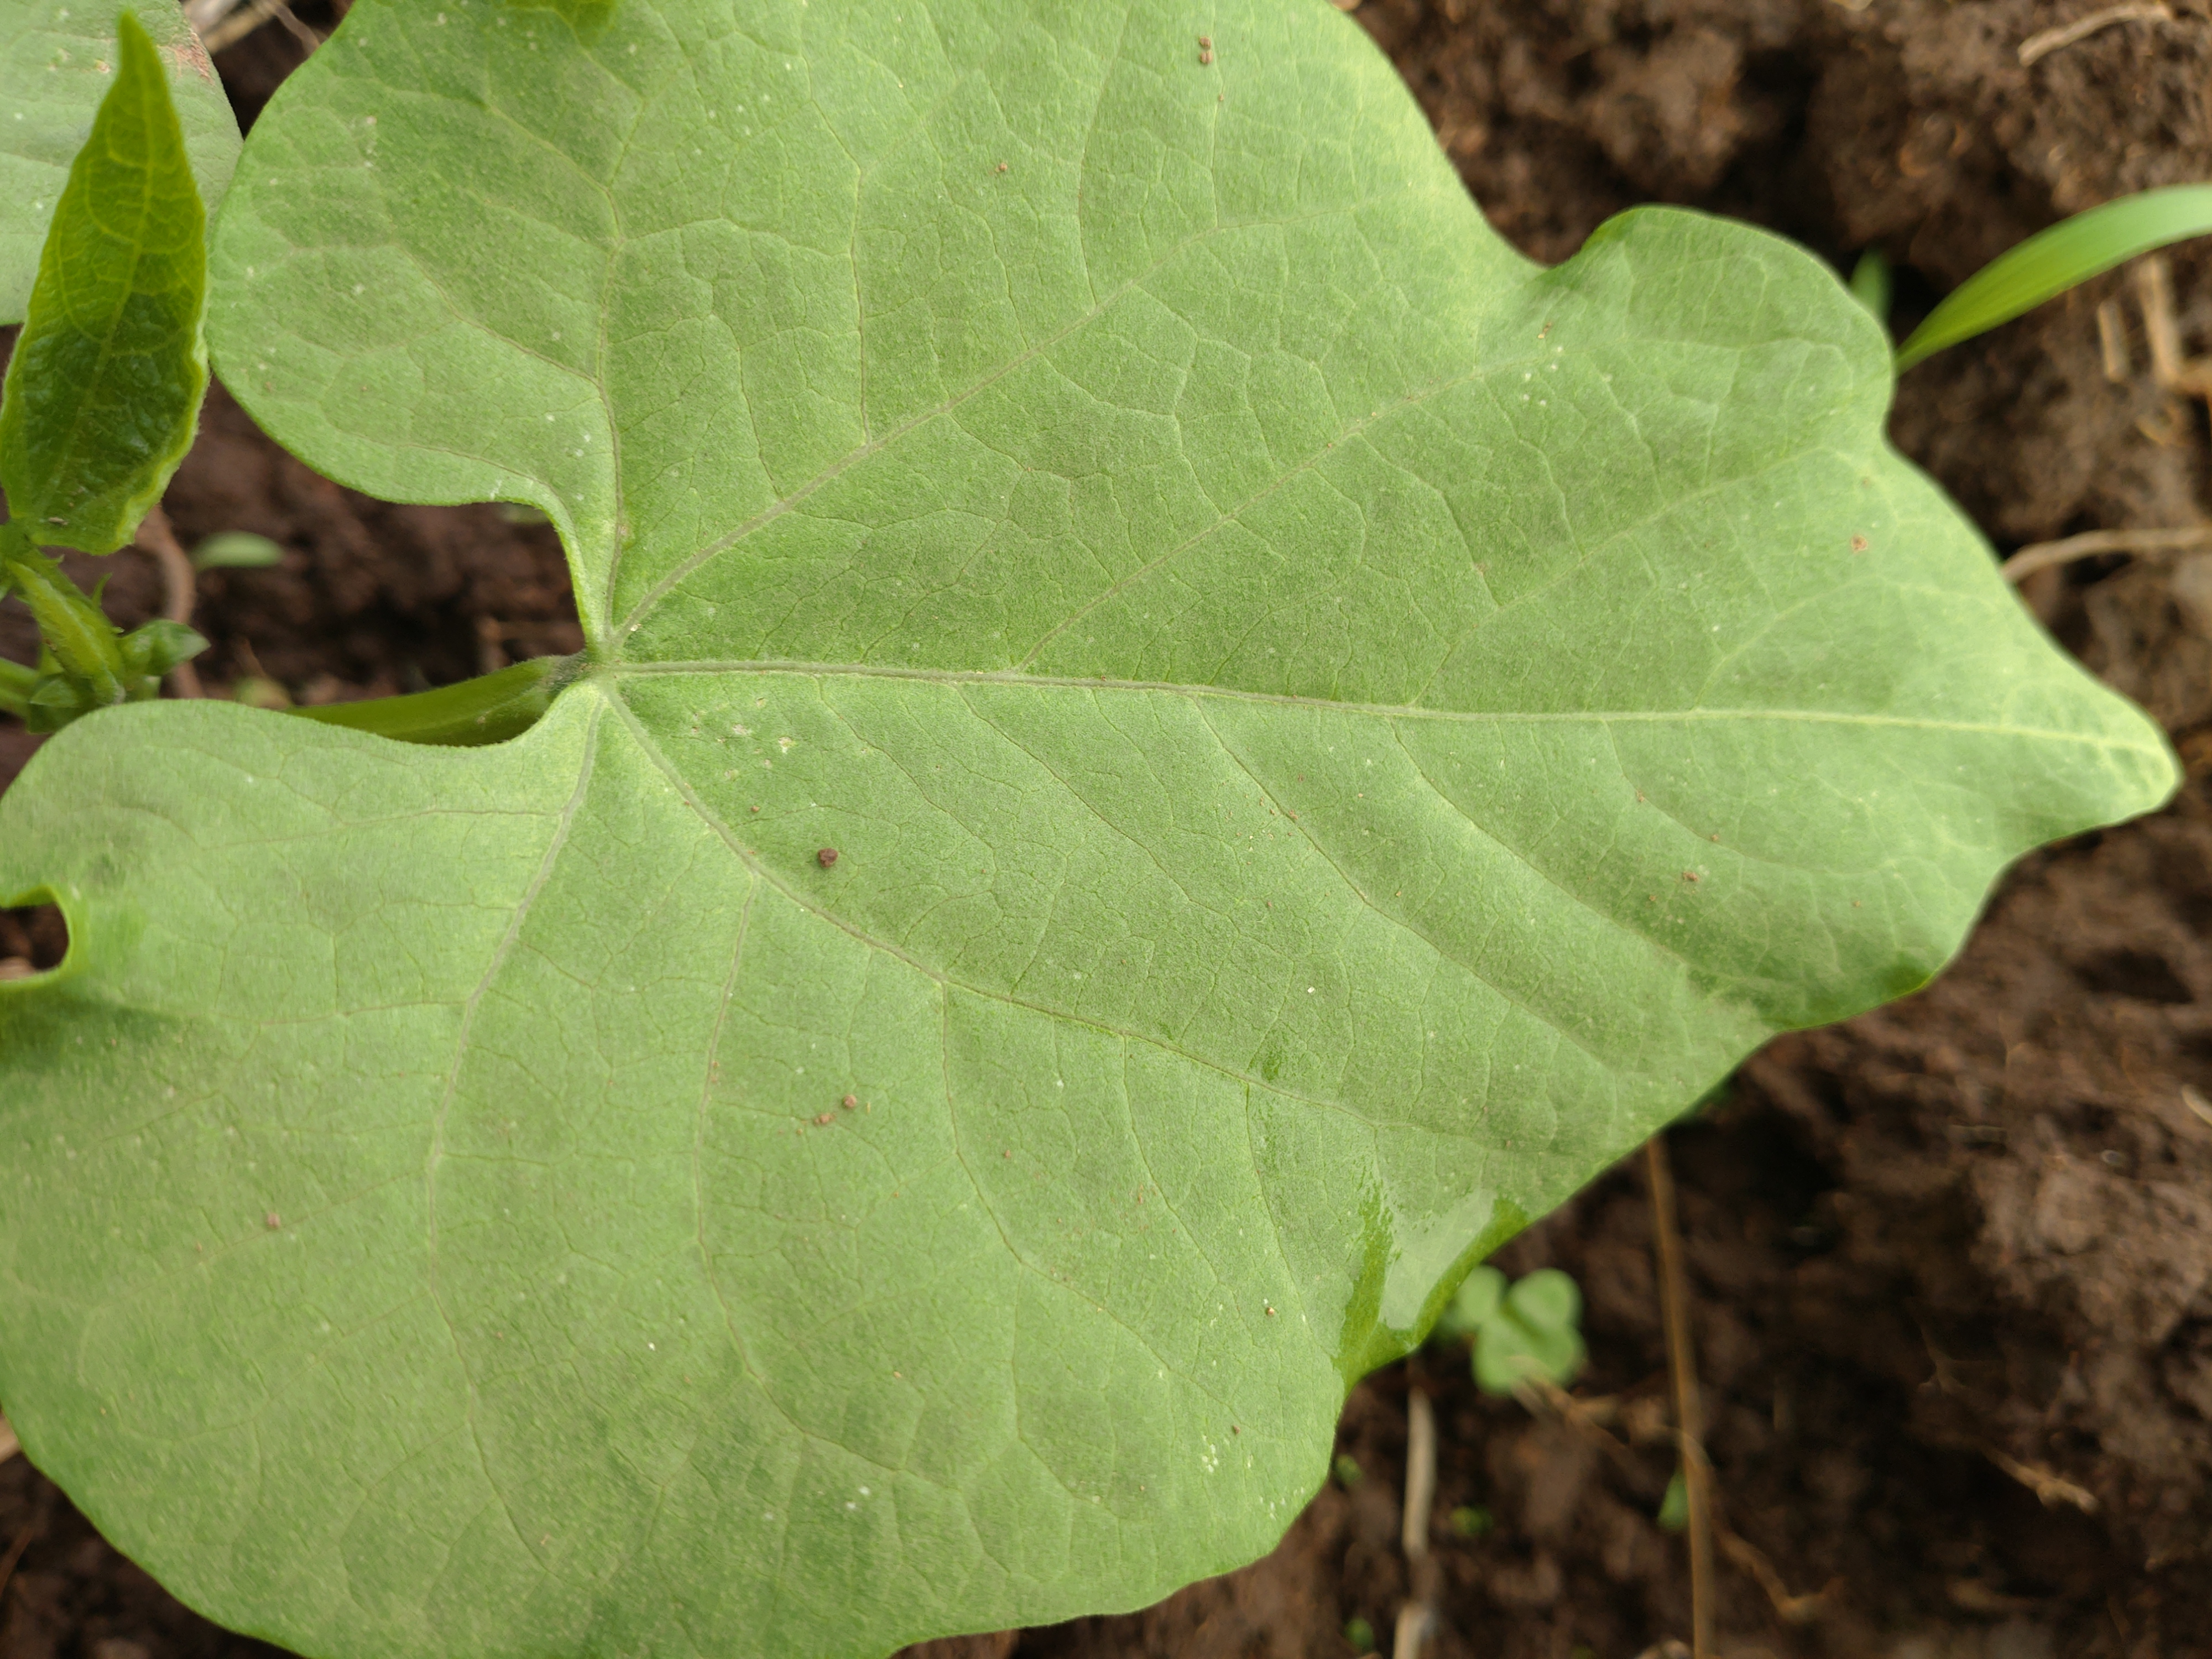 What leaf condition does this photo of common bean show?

healthy
